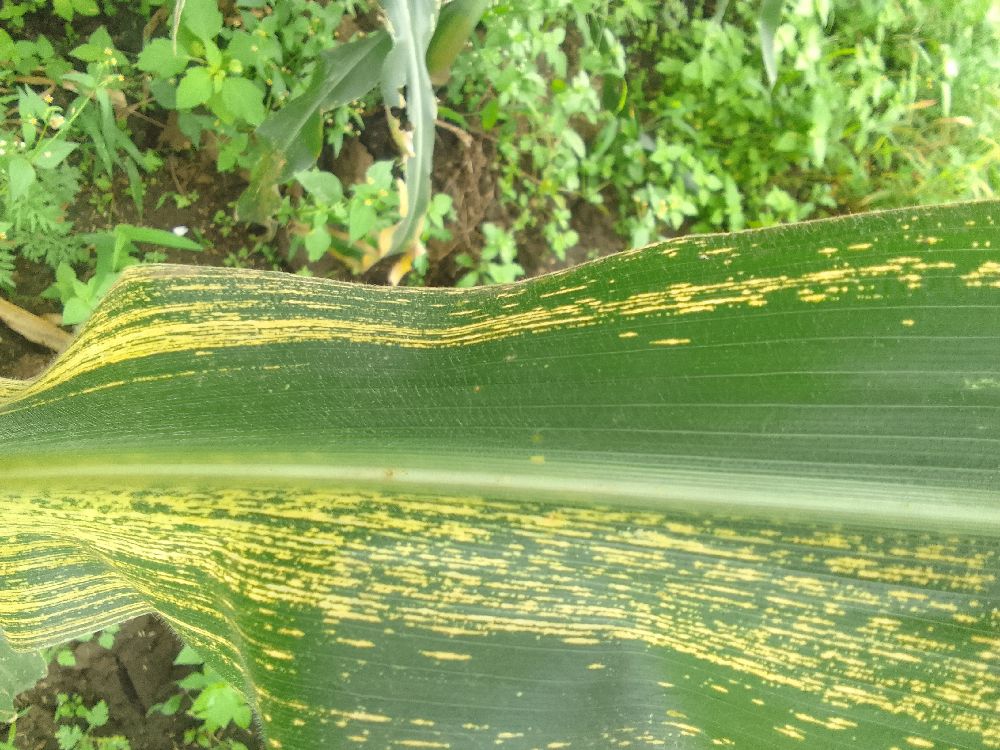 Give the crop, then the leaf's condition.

maize, maize streak virus
